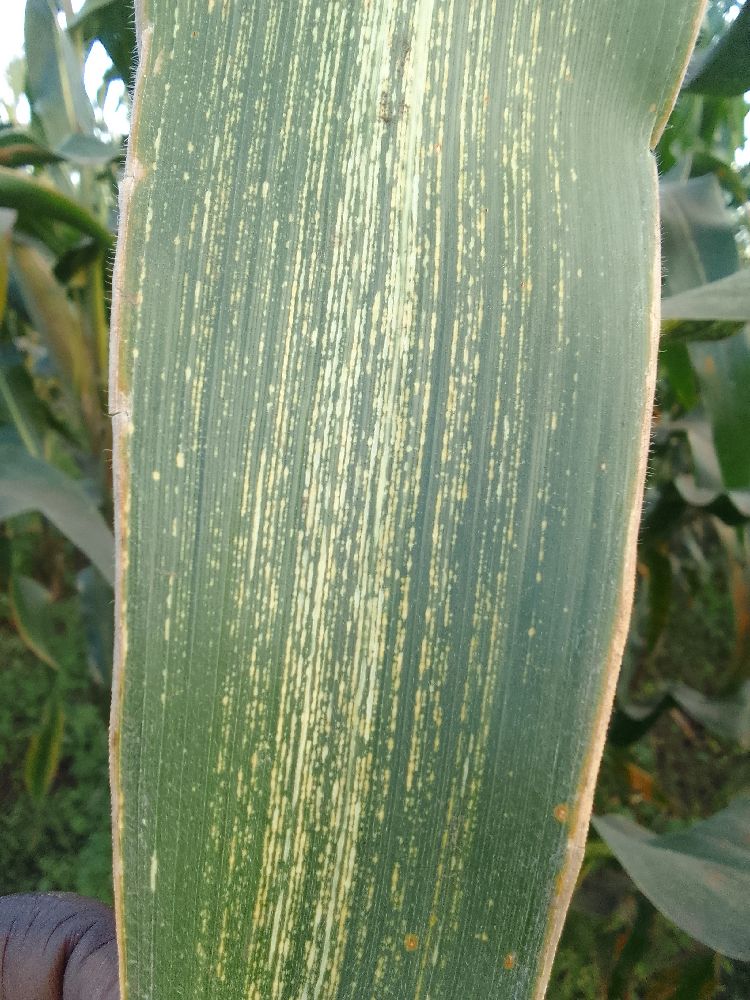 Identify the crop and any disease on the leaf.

maize, maize streak virus
